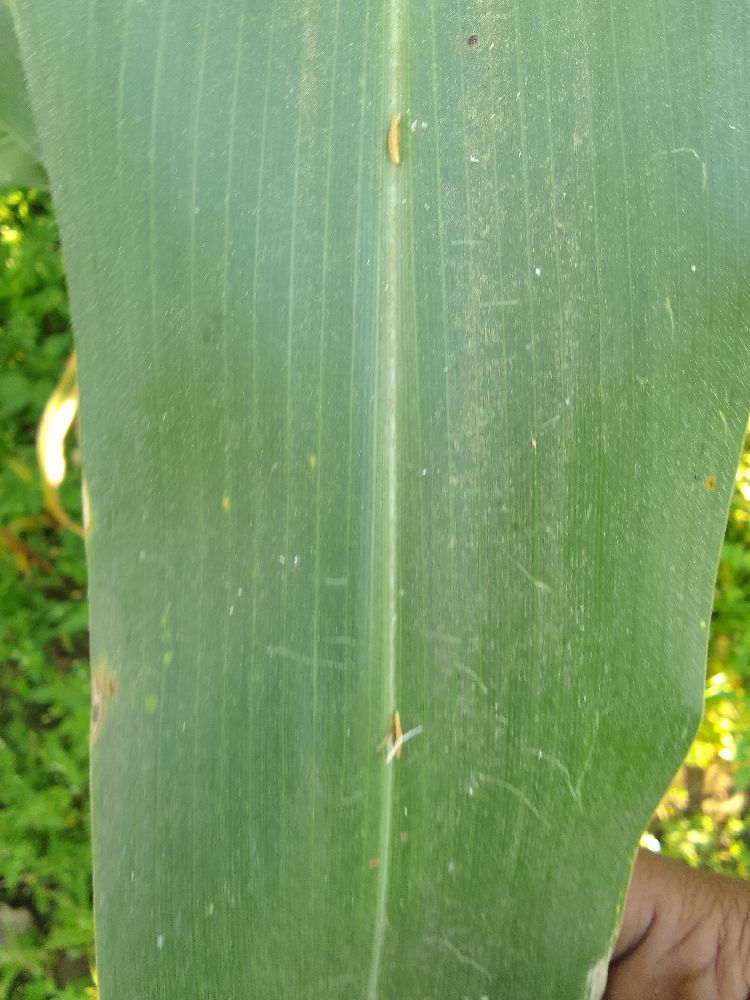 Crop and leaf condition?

maize, healthy
